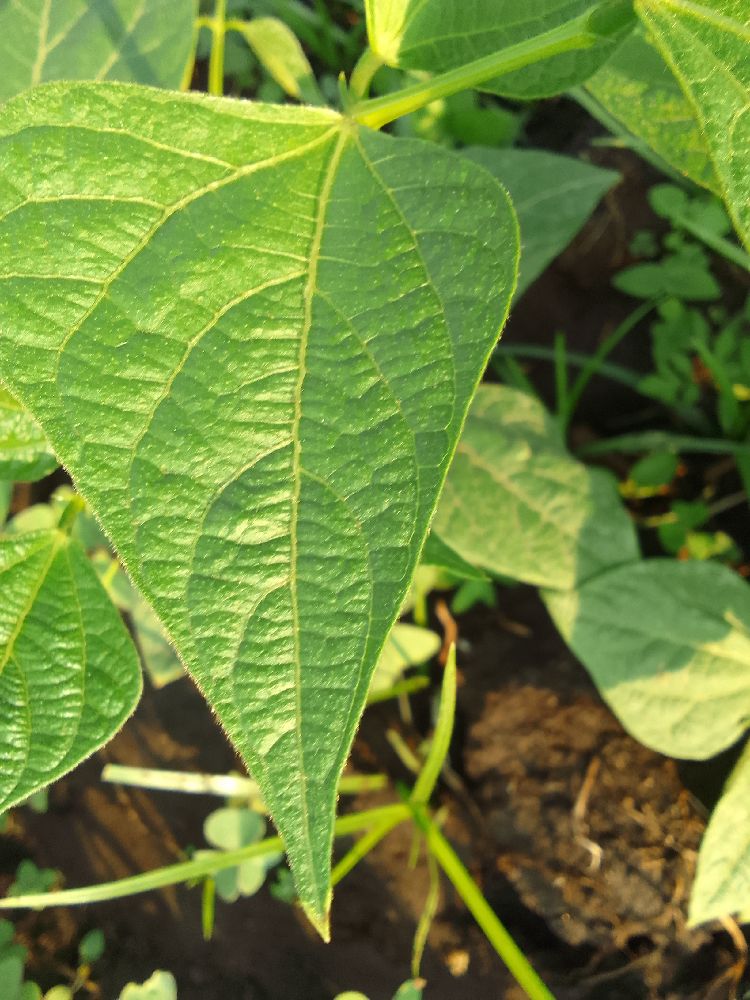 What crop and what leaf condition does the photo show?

common bean, healthy
